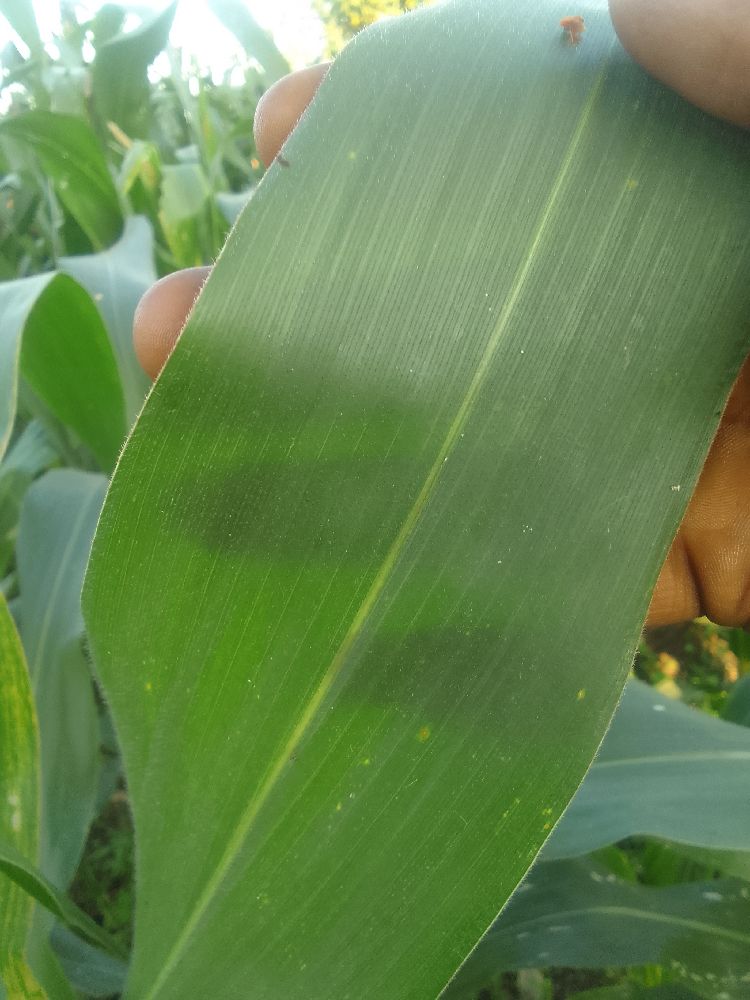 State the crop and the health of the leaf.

maize, healthy
